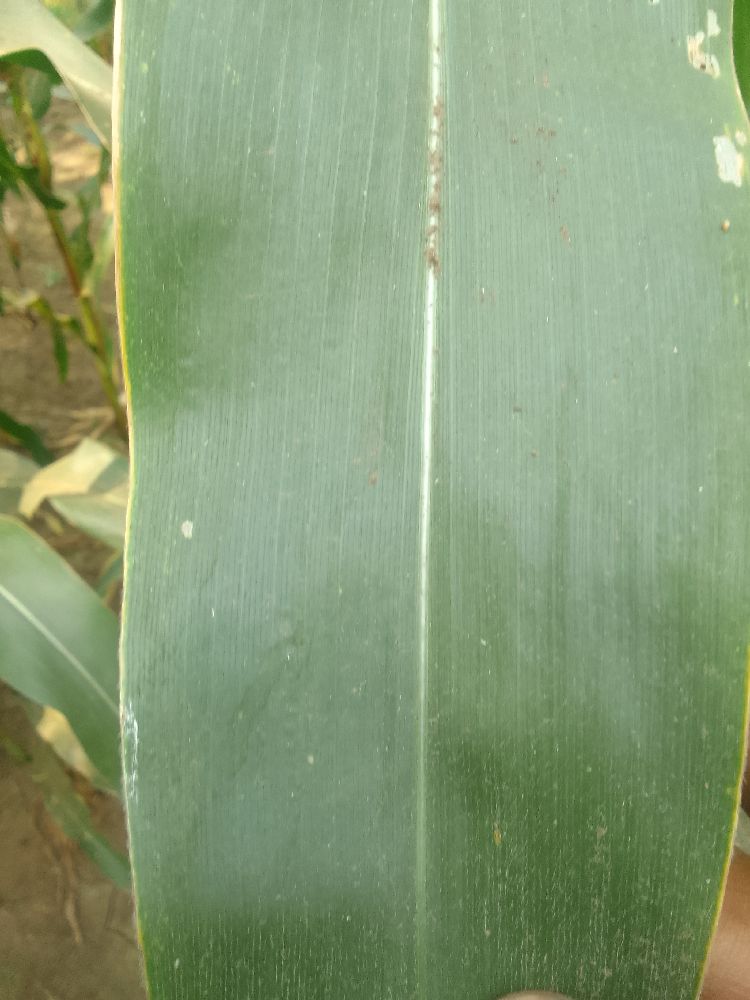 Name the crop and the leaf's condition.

maize, healthy
